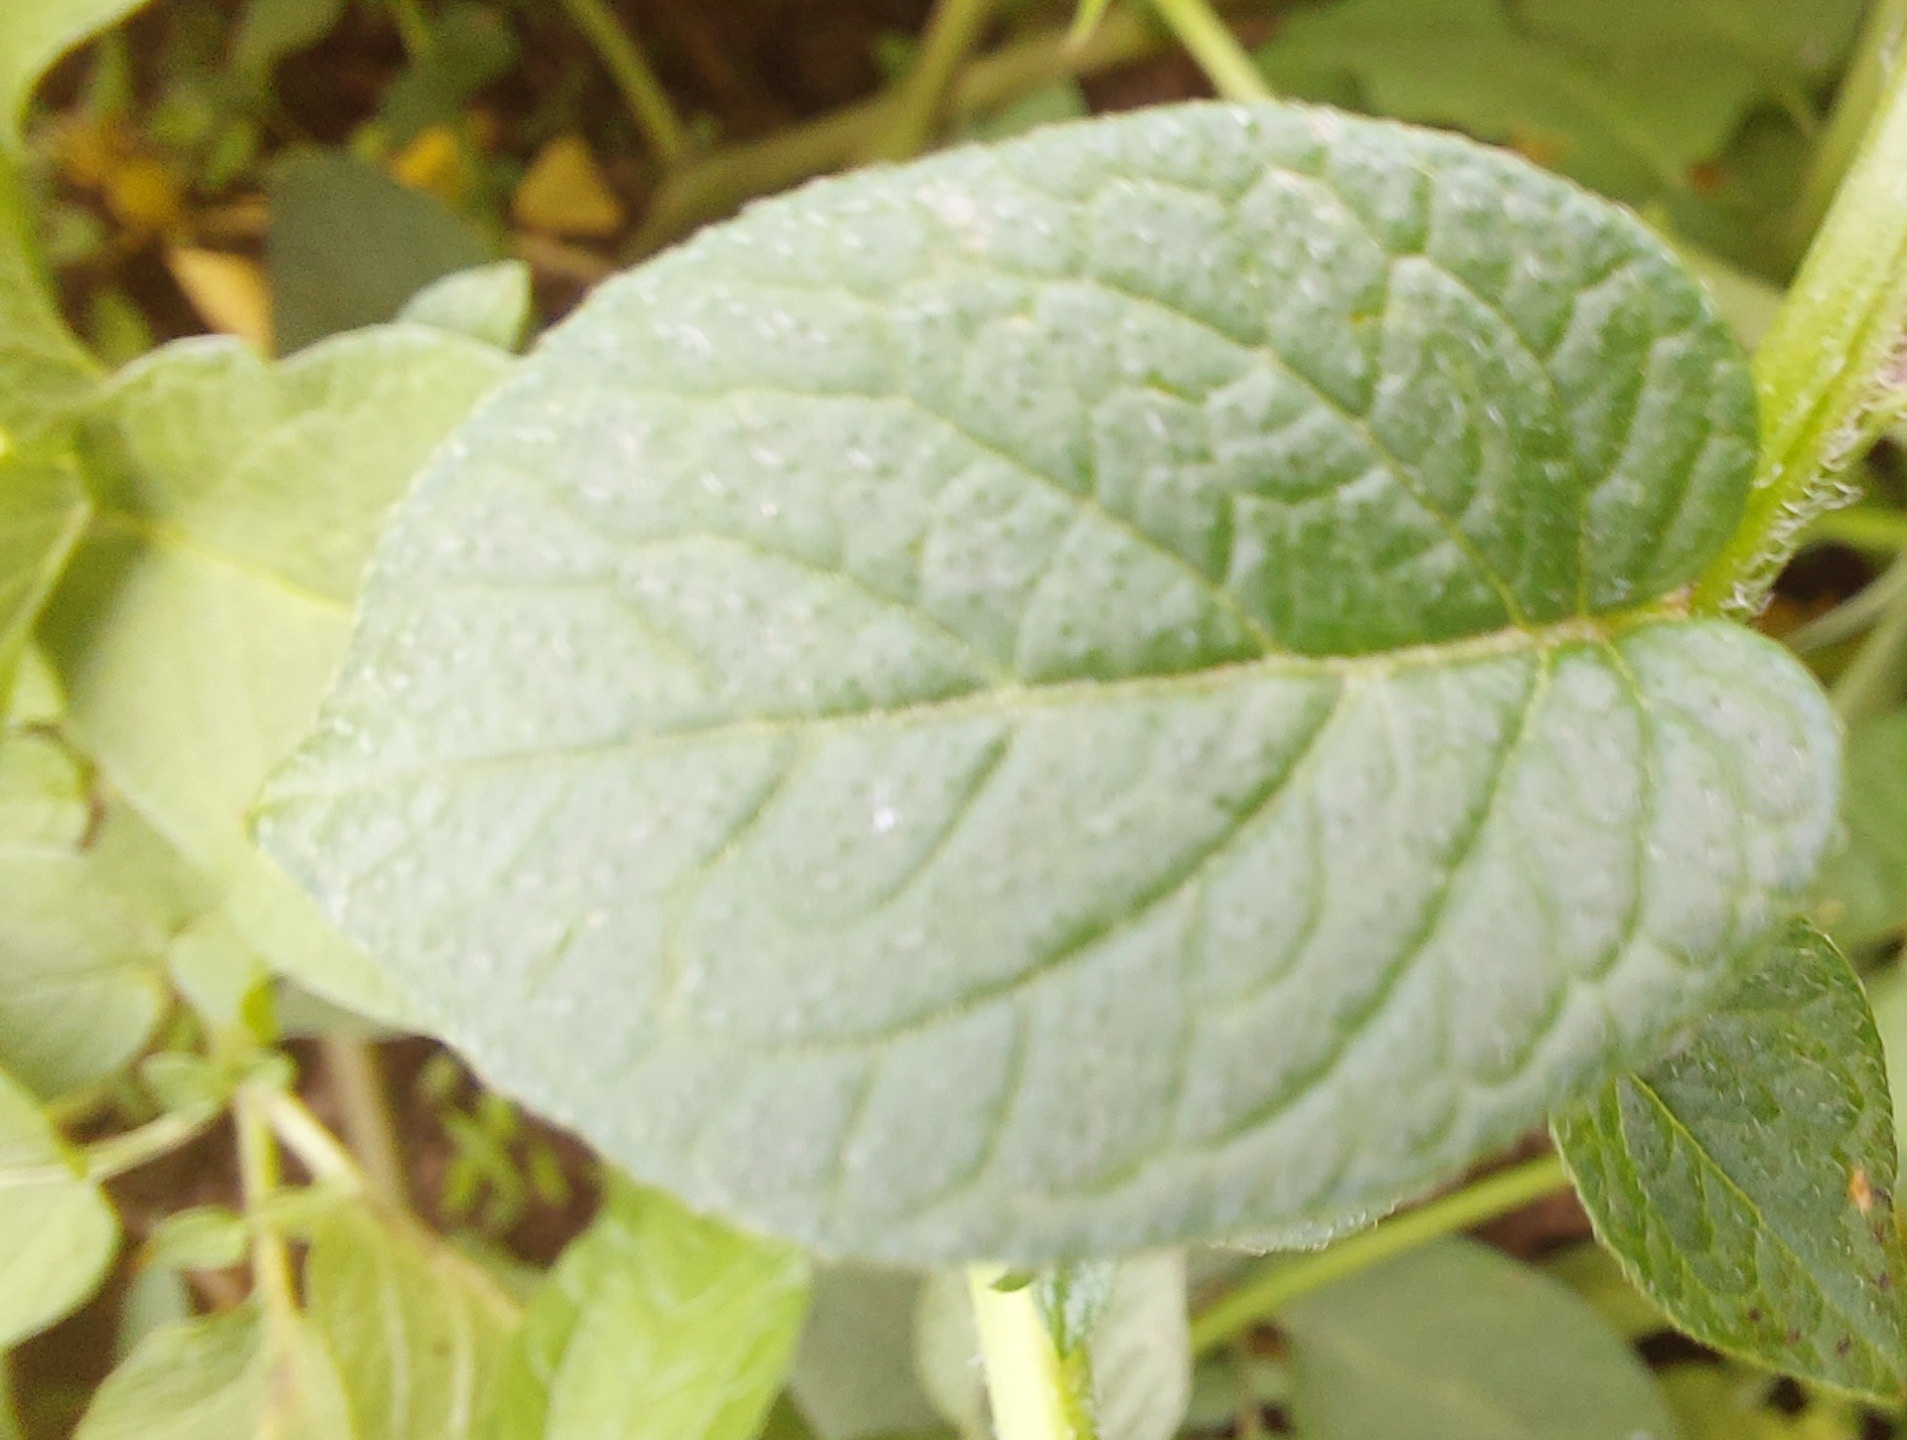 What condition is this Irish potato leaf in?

healthy
